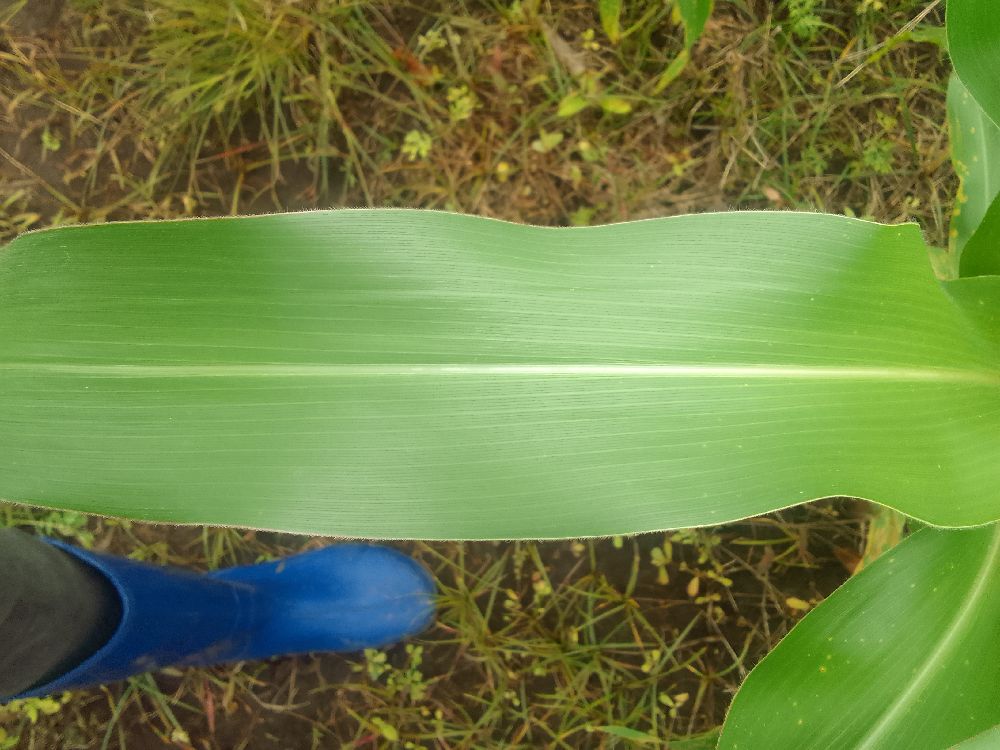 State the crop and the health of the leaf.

maize, healthy
